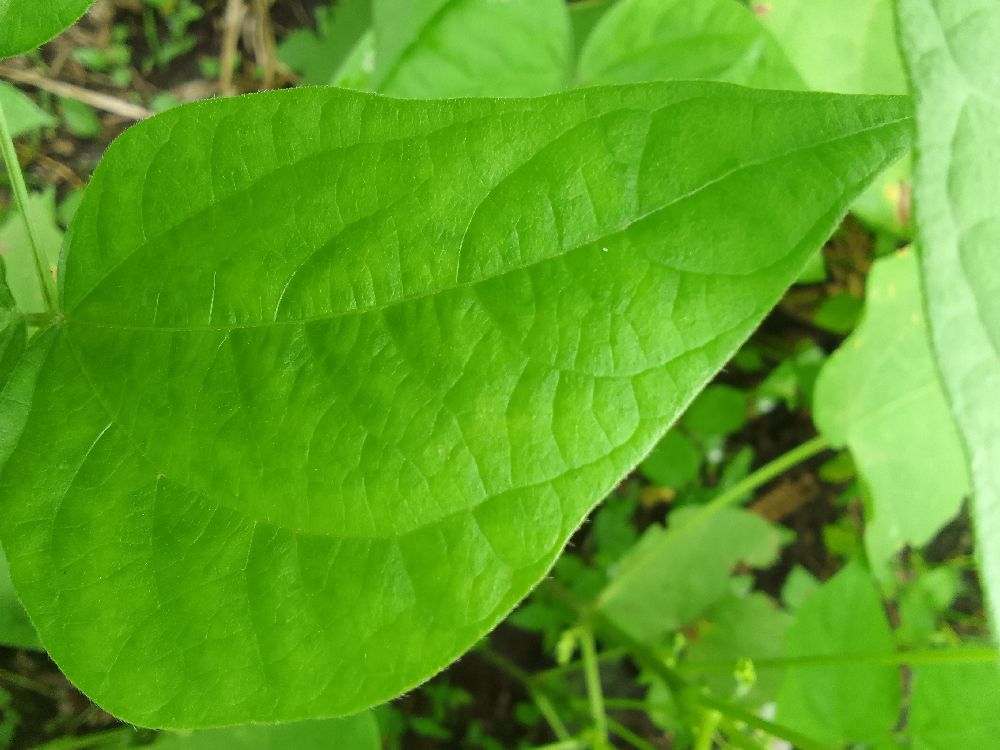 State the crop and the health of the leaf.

common bean, healthy
